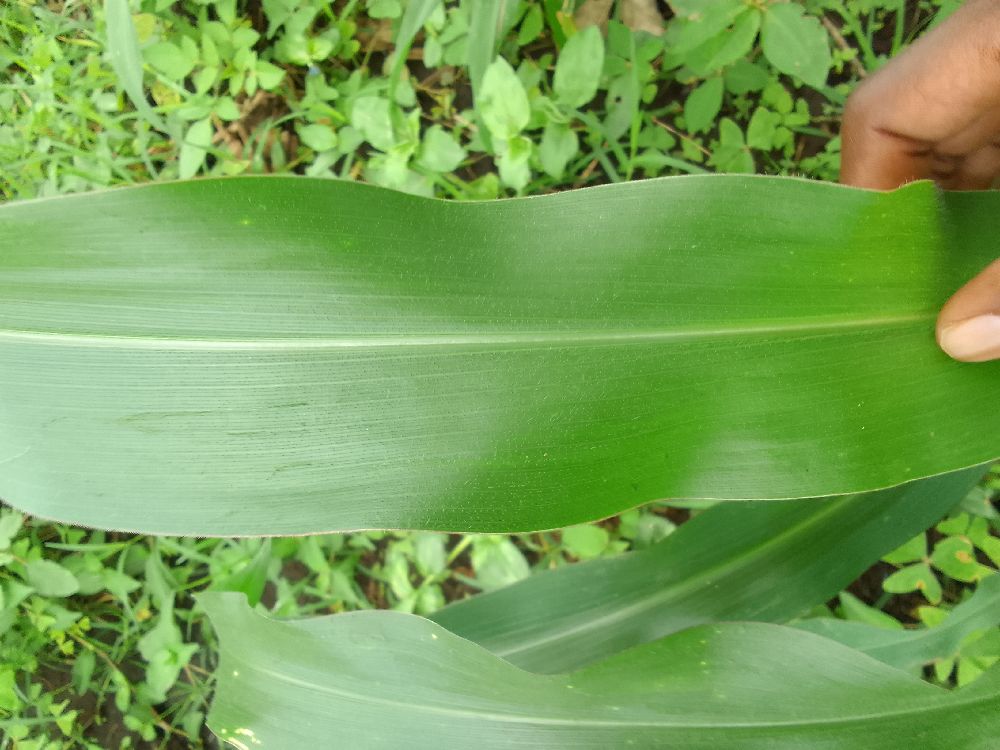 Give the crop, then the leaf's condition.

maize, healthy
